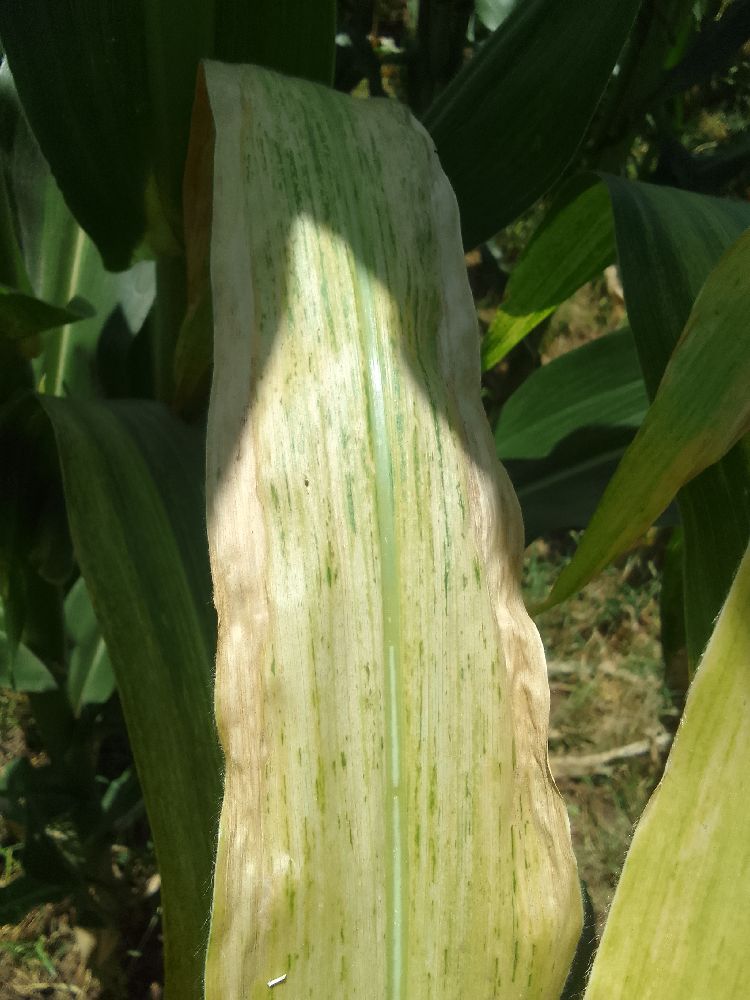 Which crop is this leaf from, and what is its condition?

maize, maize lethal necrosis
